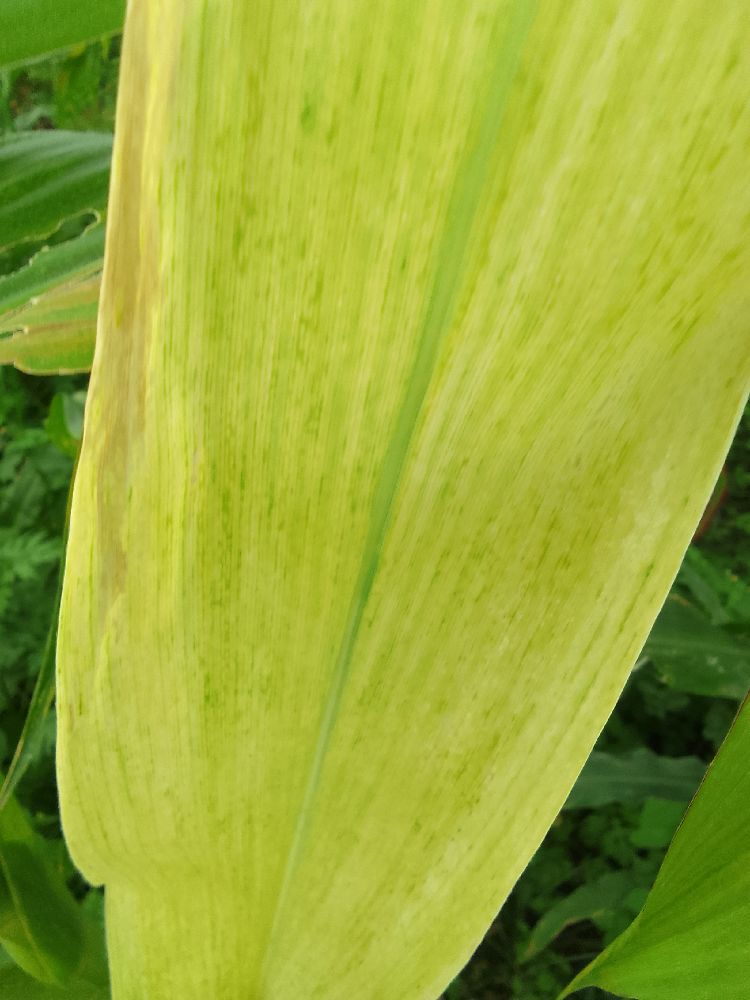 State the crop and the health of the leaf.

maize, maize lethal necrosis
